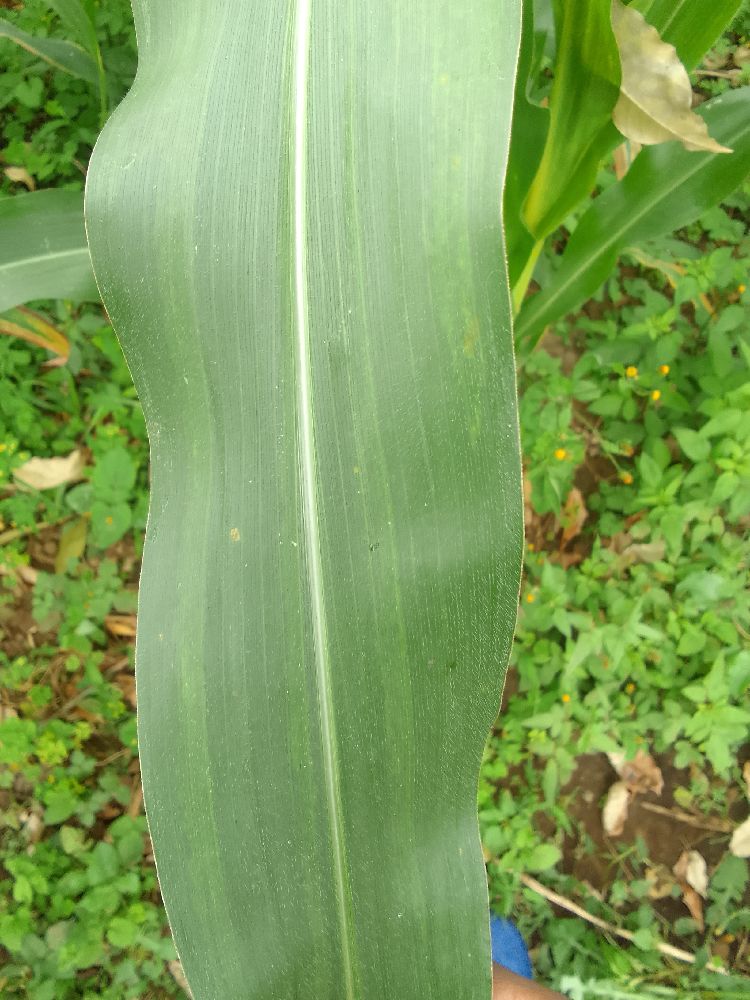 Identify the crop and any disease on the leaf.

maize, healthy
